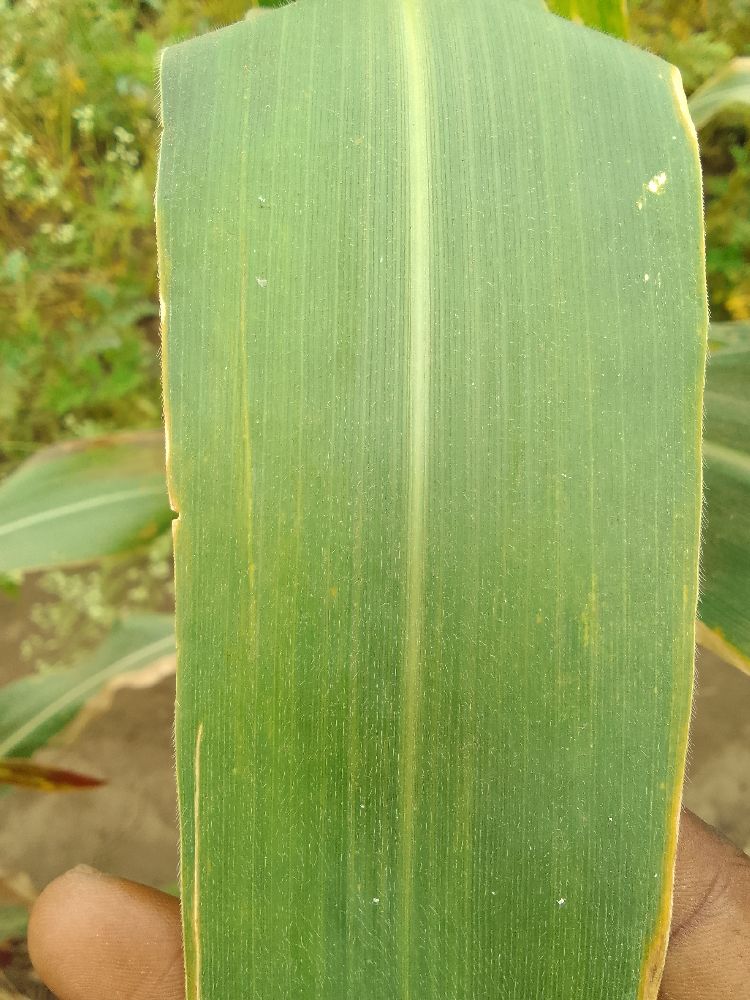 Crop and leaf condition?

maize, healthy
